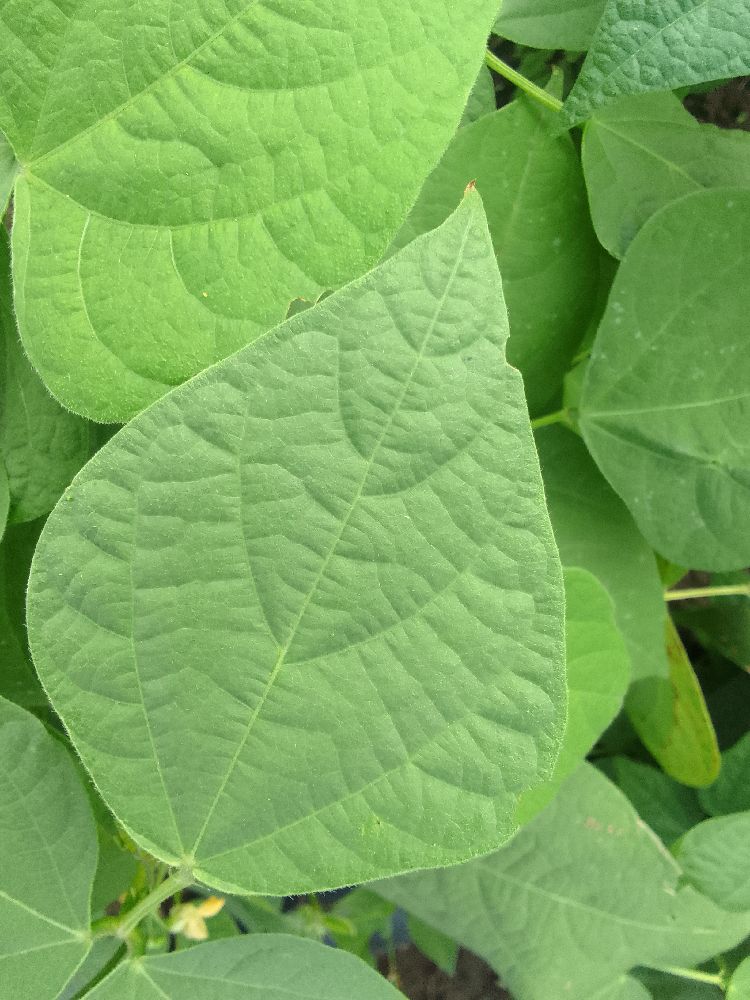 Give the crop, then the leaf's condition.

common bean, healthy
